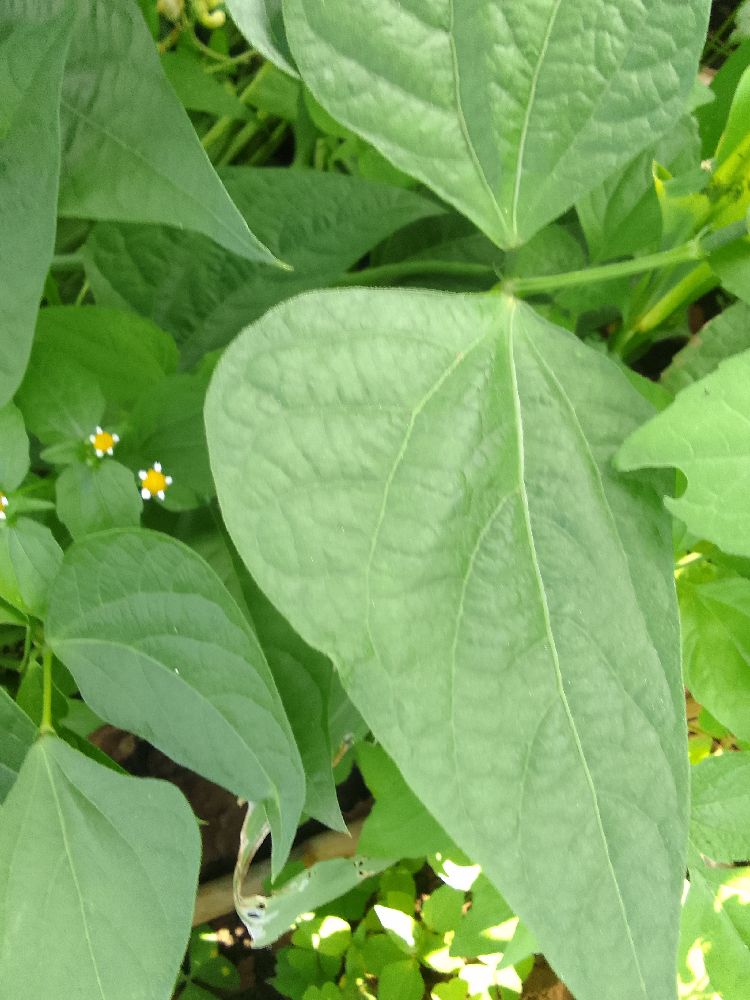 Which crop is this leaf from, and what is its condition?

common bean, healthy
